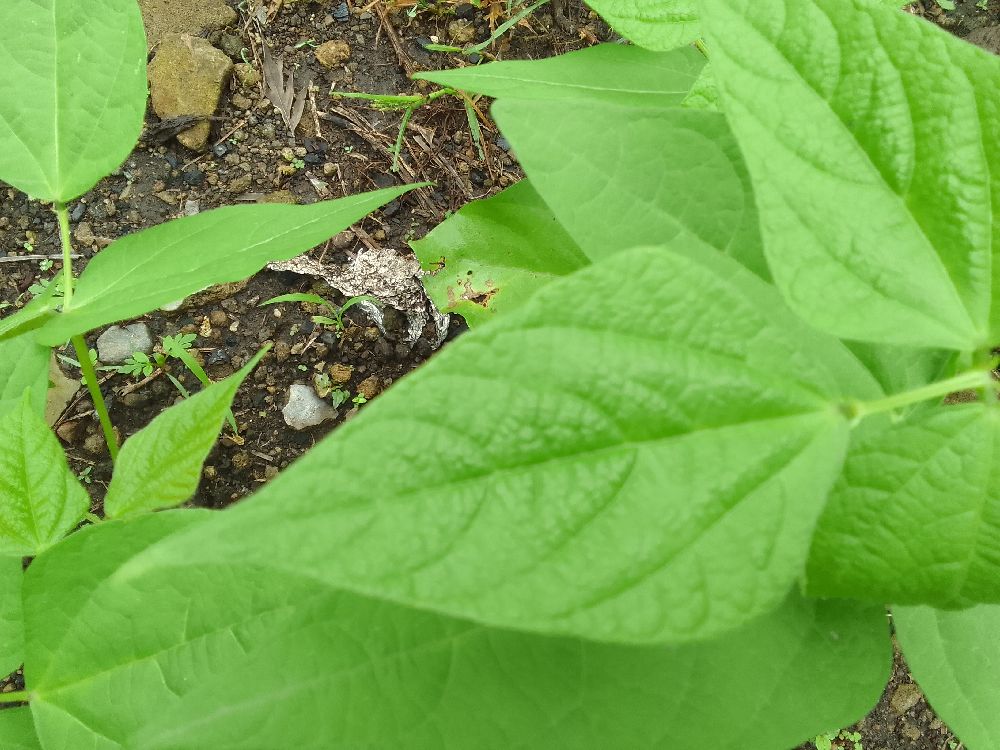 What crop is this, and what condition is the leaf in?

common bean, healthy
